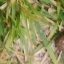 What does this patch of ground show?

grass
